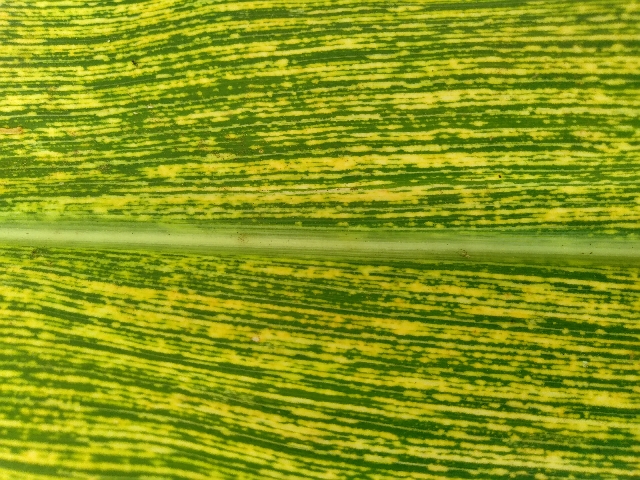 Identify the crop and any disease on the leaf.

maize, maize streak virus
